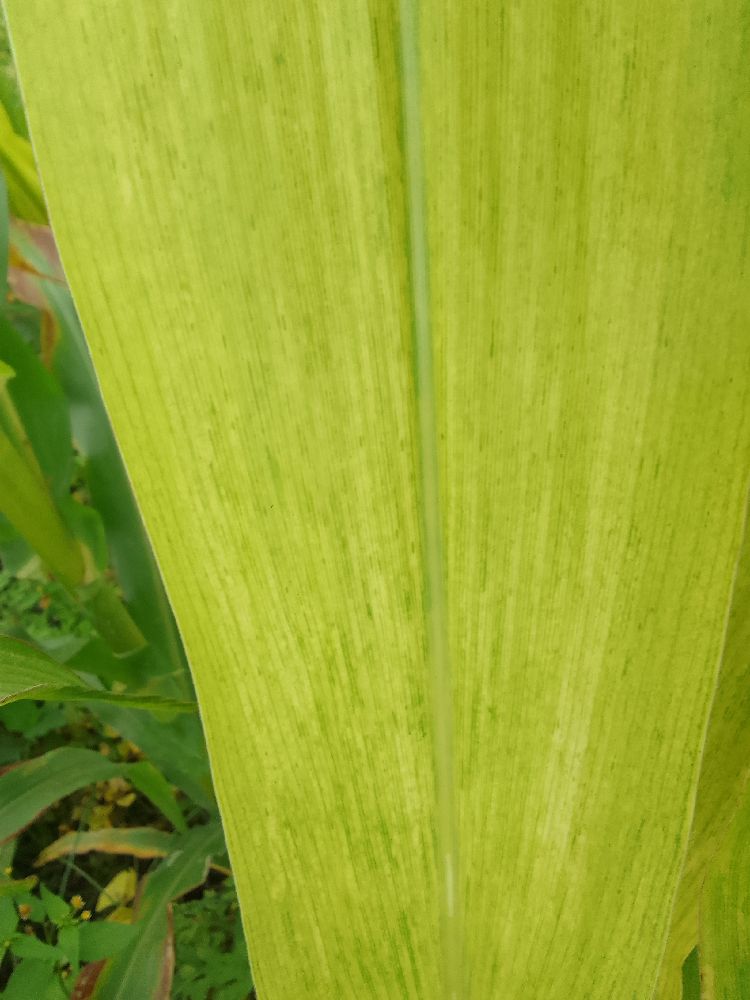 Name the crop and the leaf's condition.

maize, maize lethal necrosis
